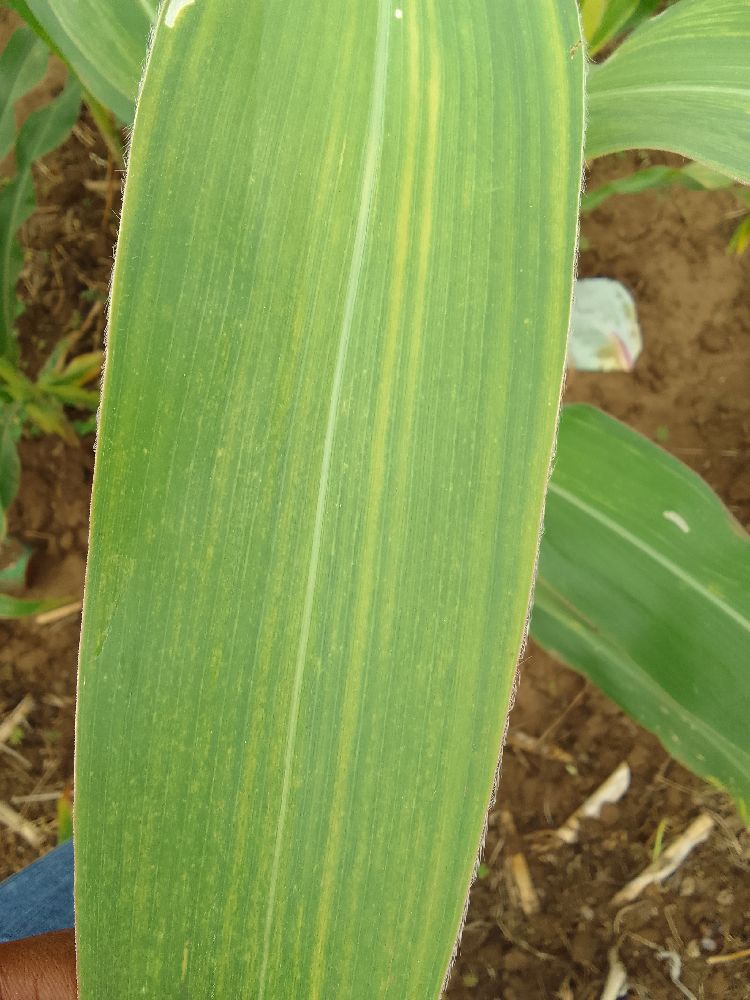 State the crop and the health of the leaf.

maize, maize lethal necrosis
